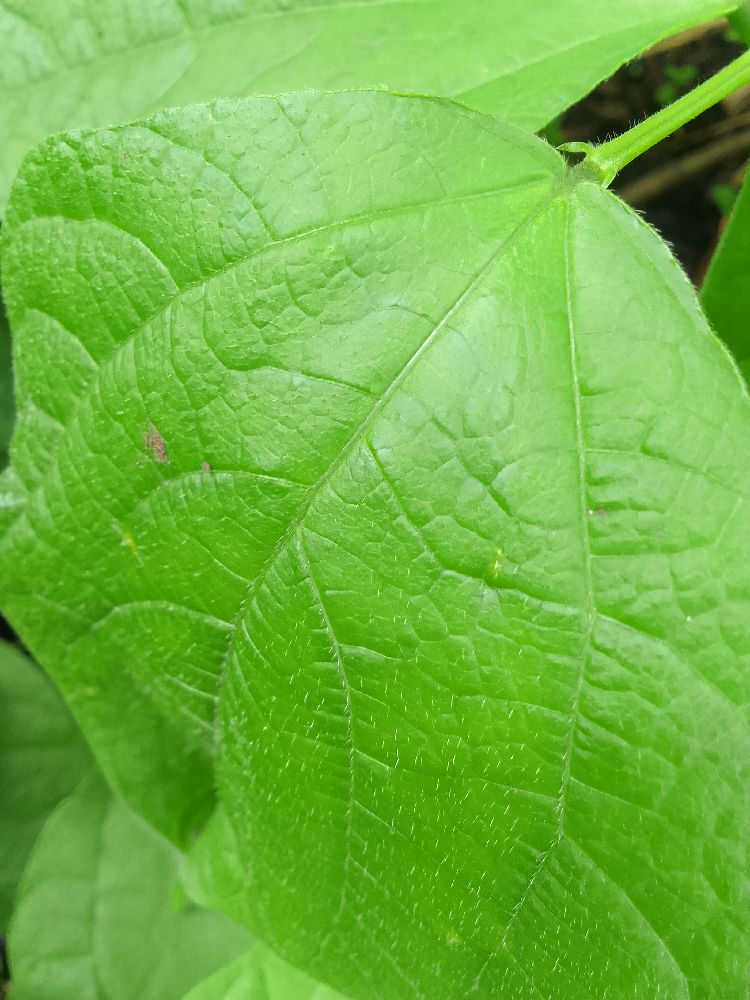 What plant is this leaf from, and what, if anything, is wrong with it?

common bean, healthy
